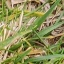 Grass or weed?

grass
